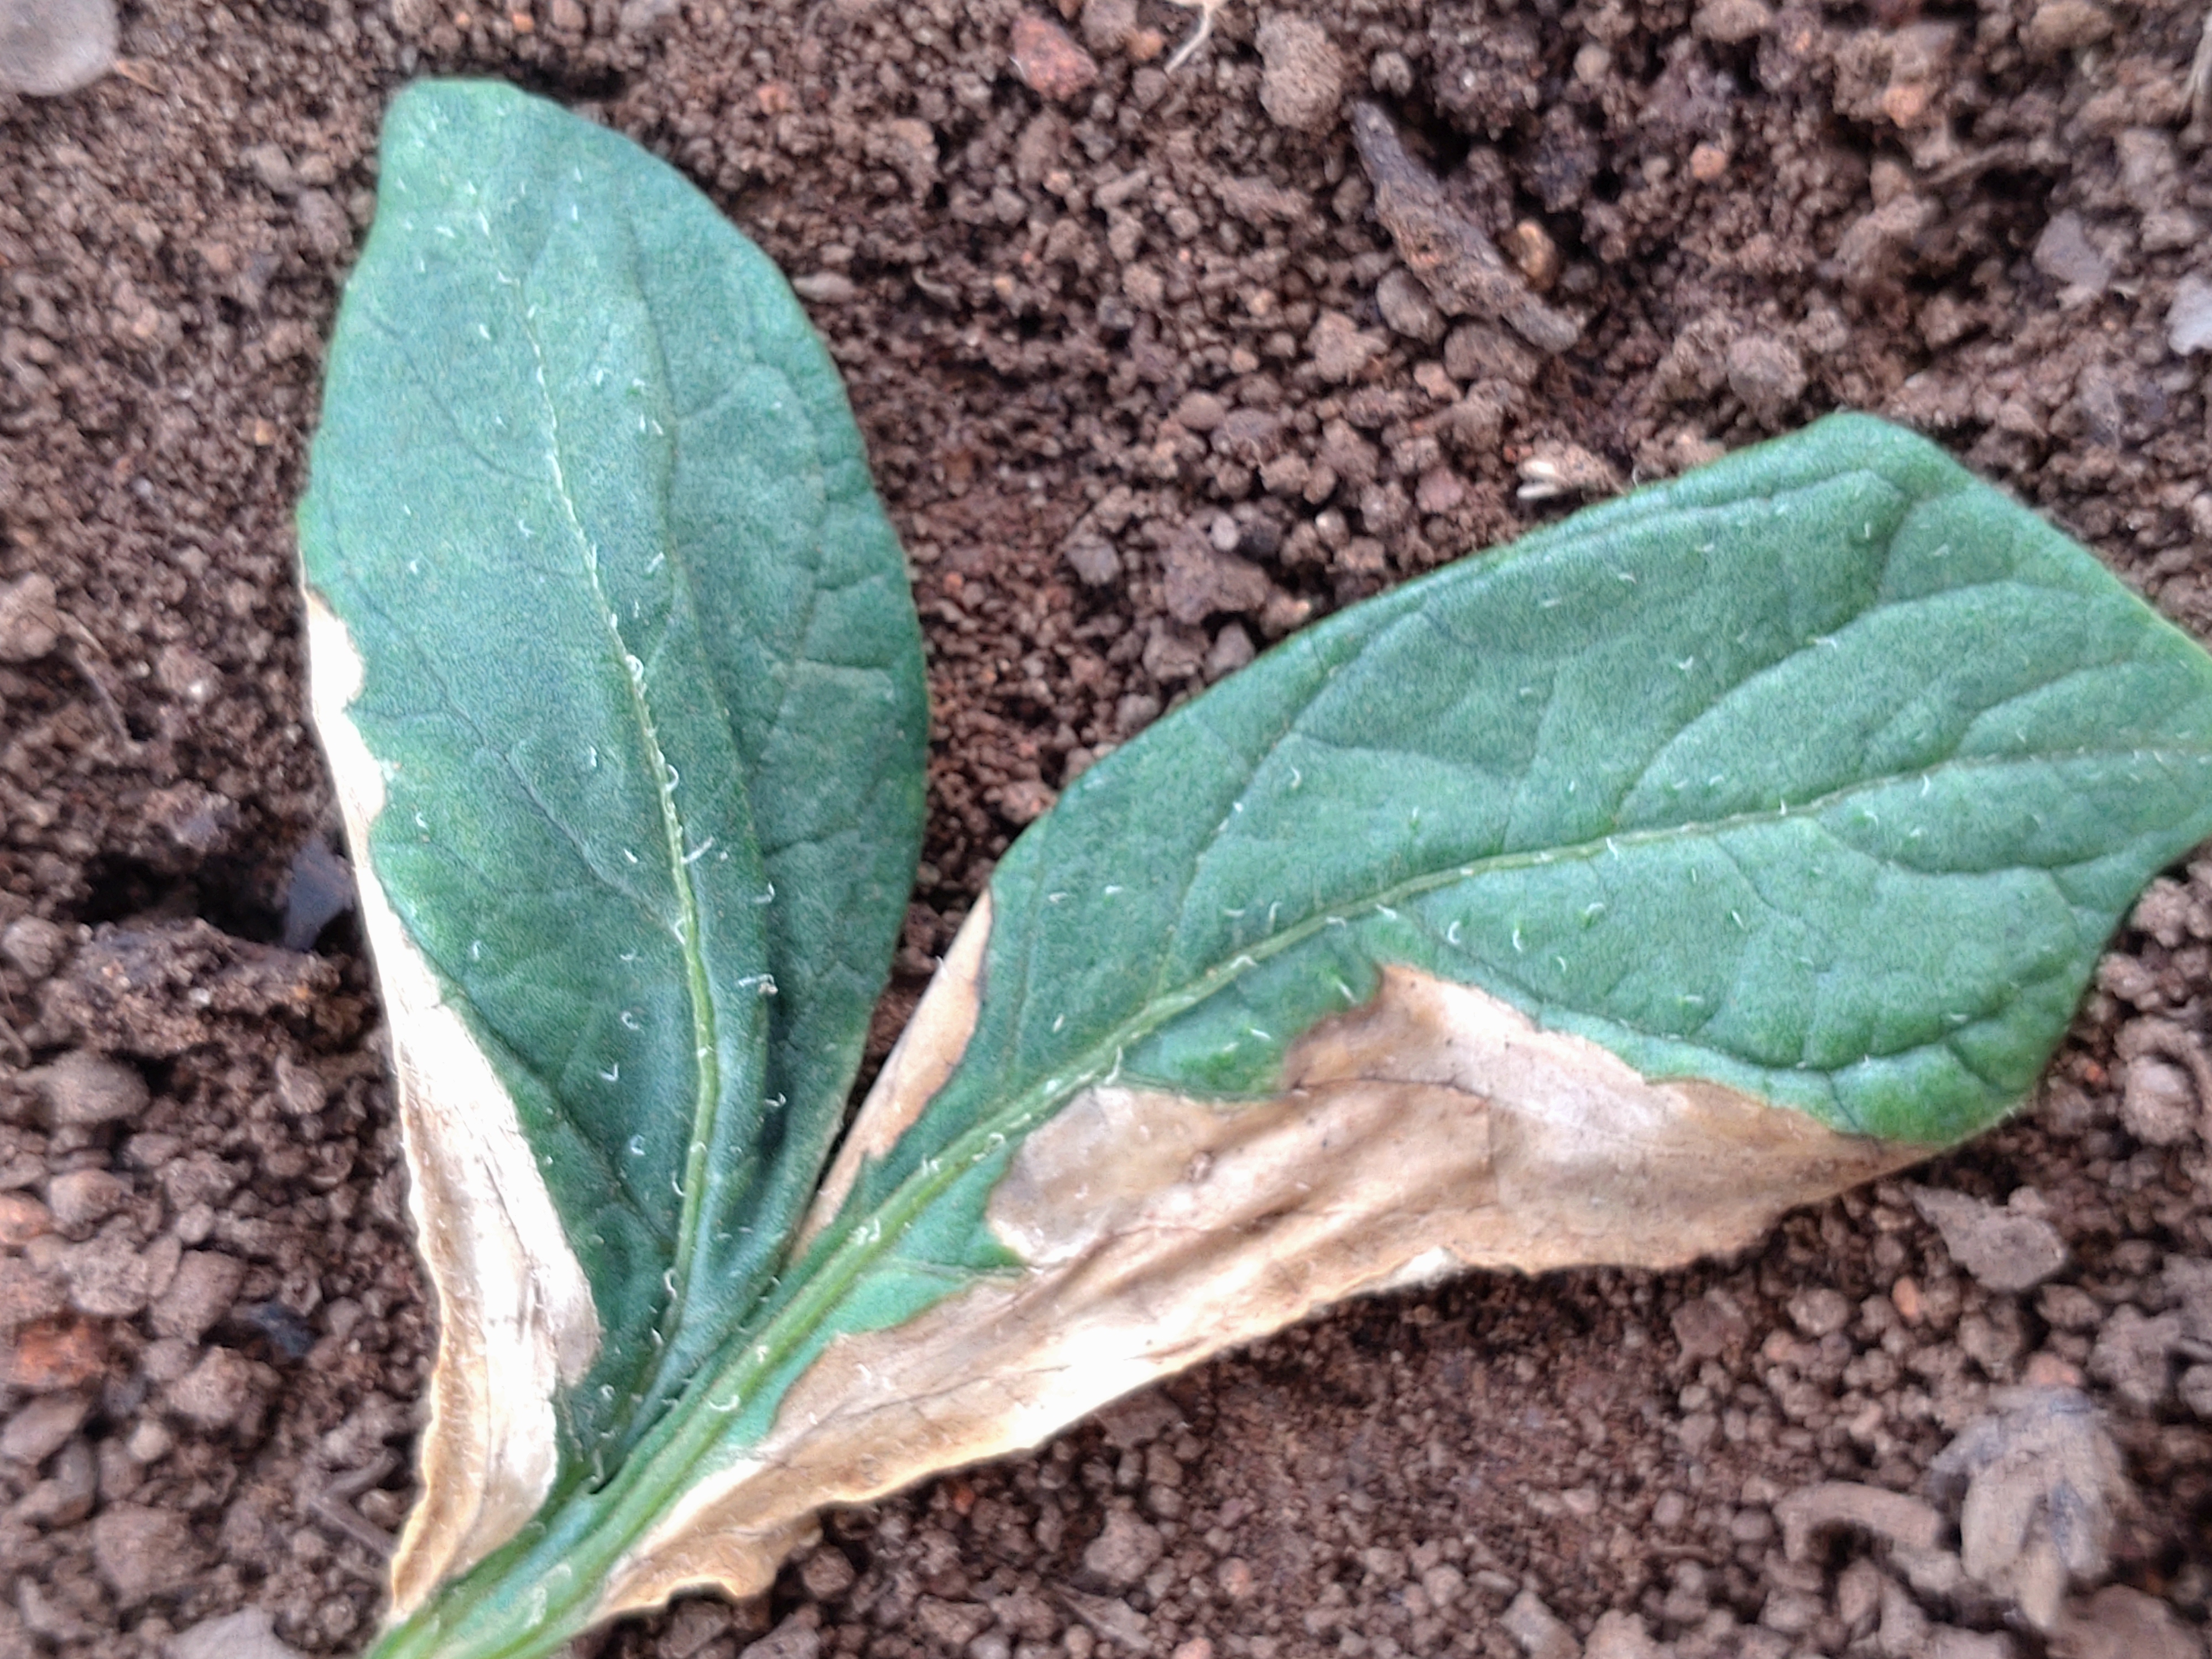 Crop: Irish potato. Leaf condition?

early blight
